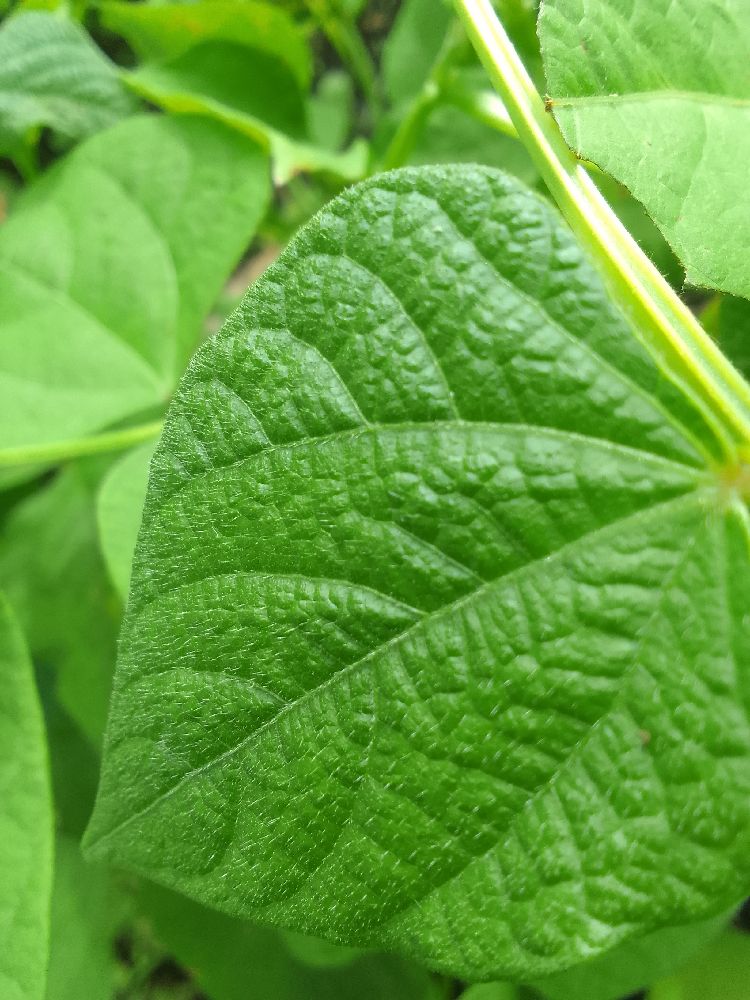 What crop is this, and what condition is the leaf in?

common bean, healthy
